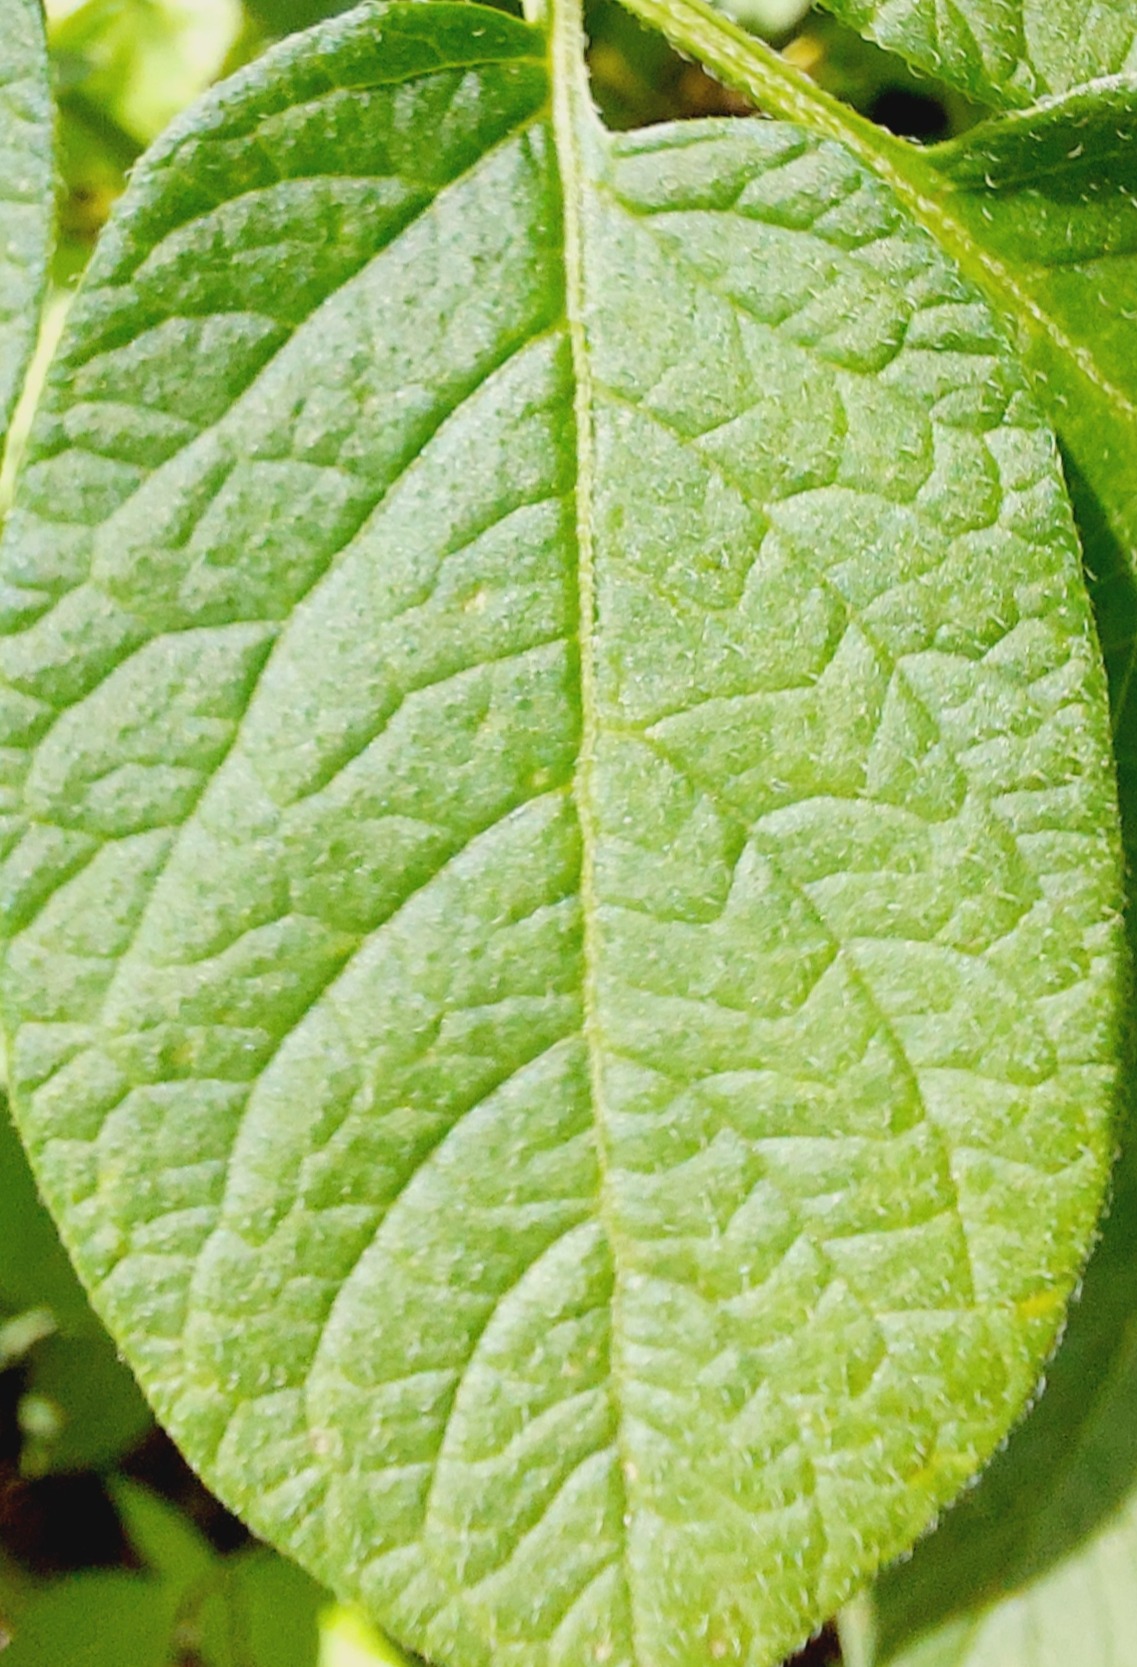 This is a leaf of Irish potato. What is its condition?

healthy
